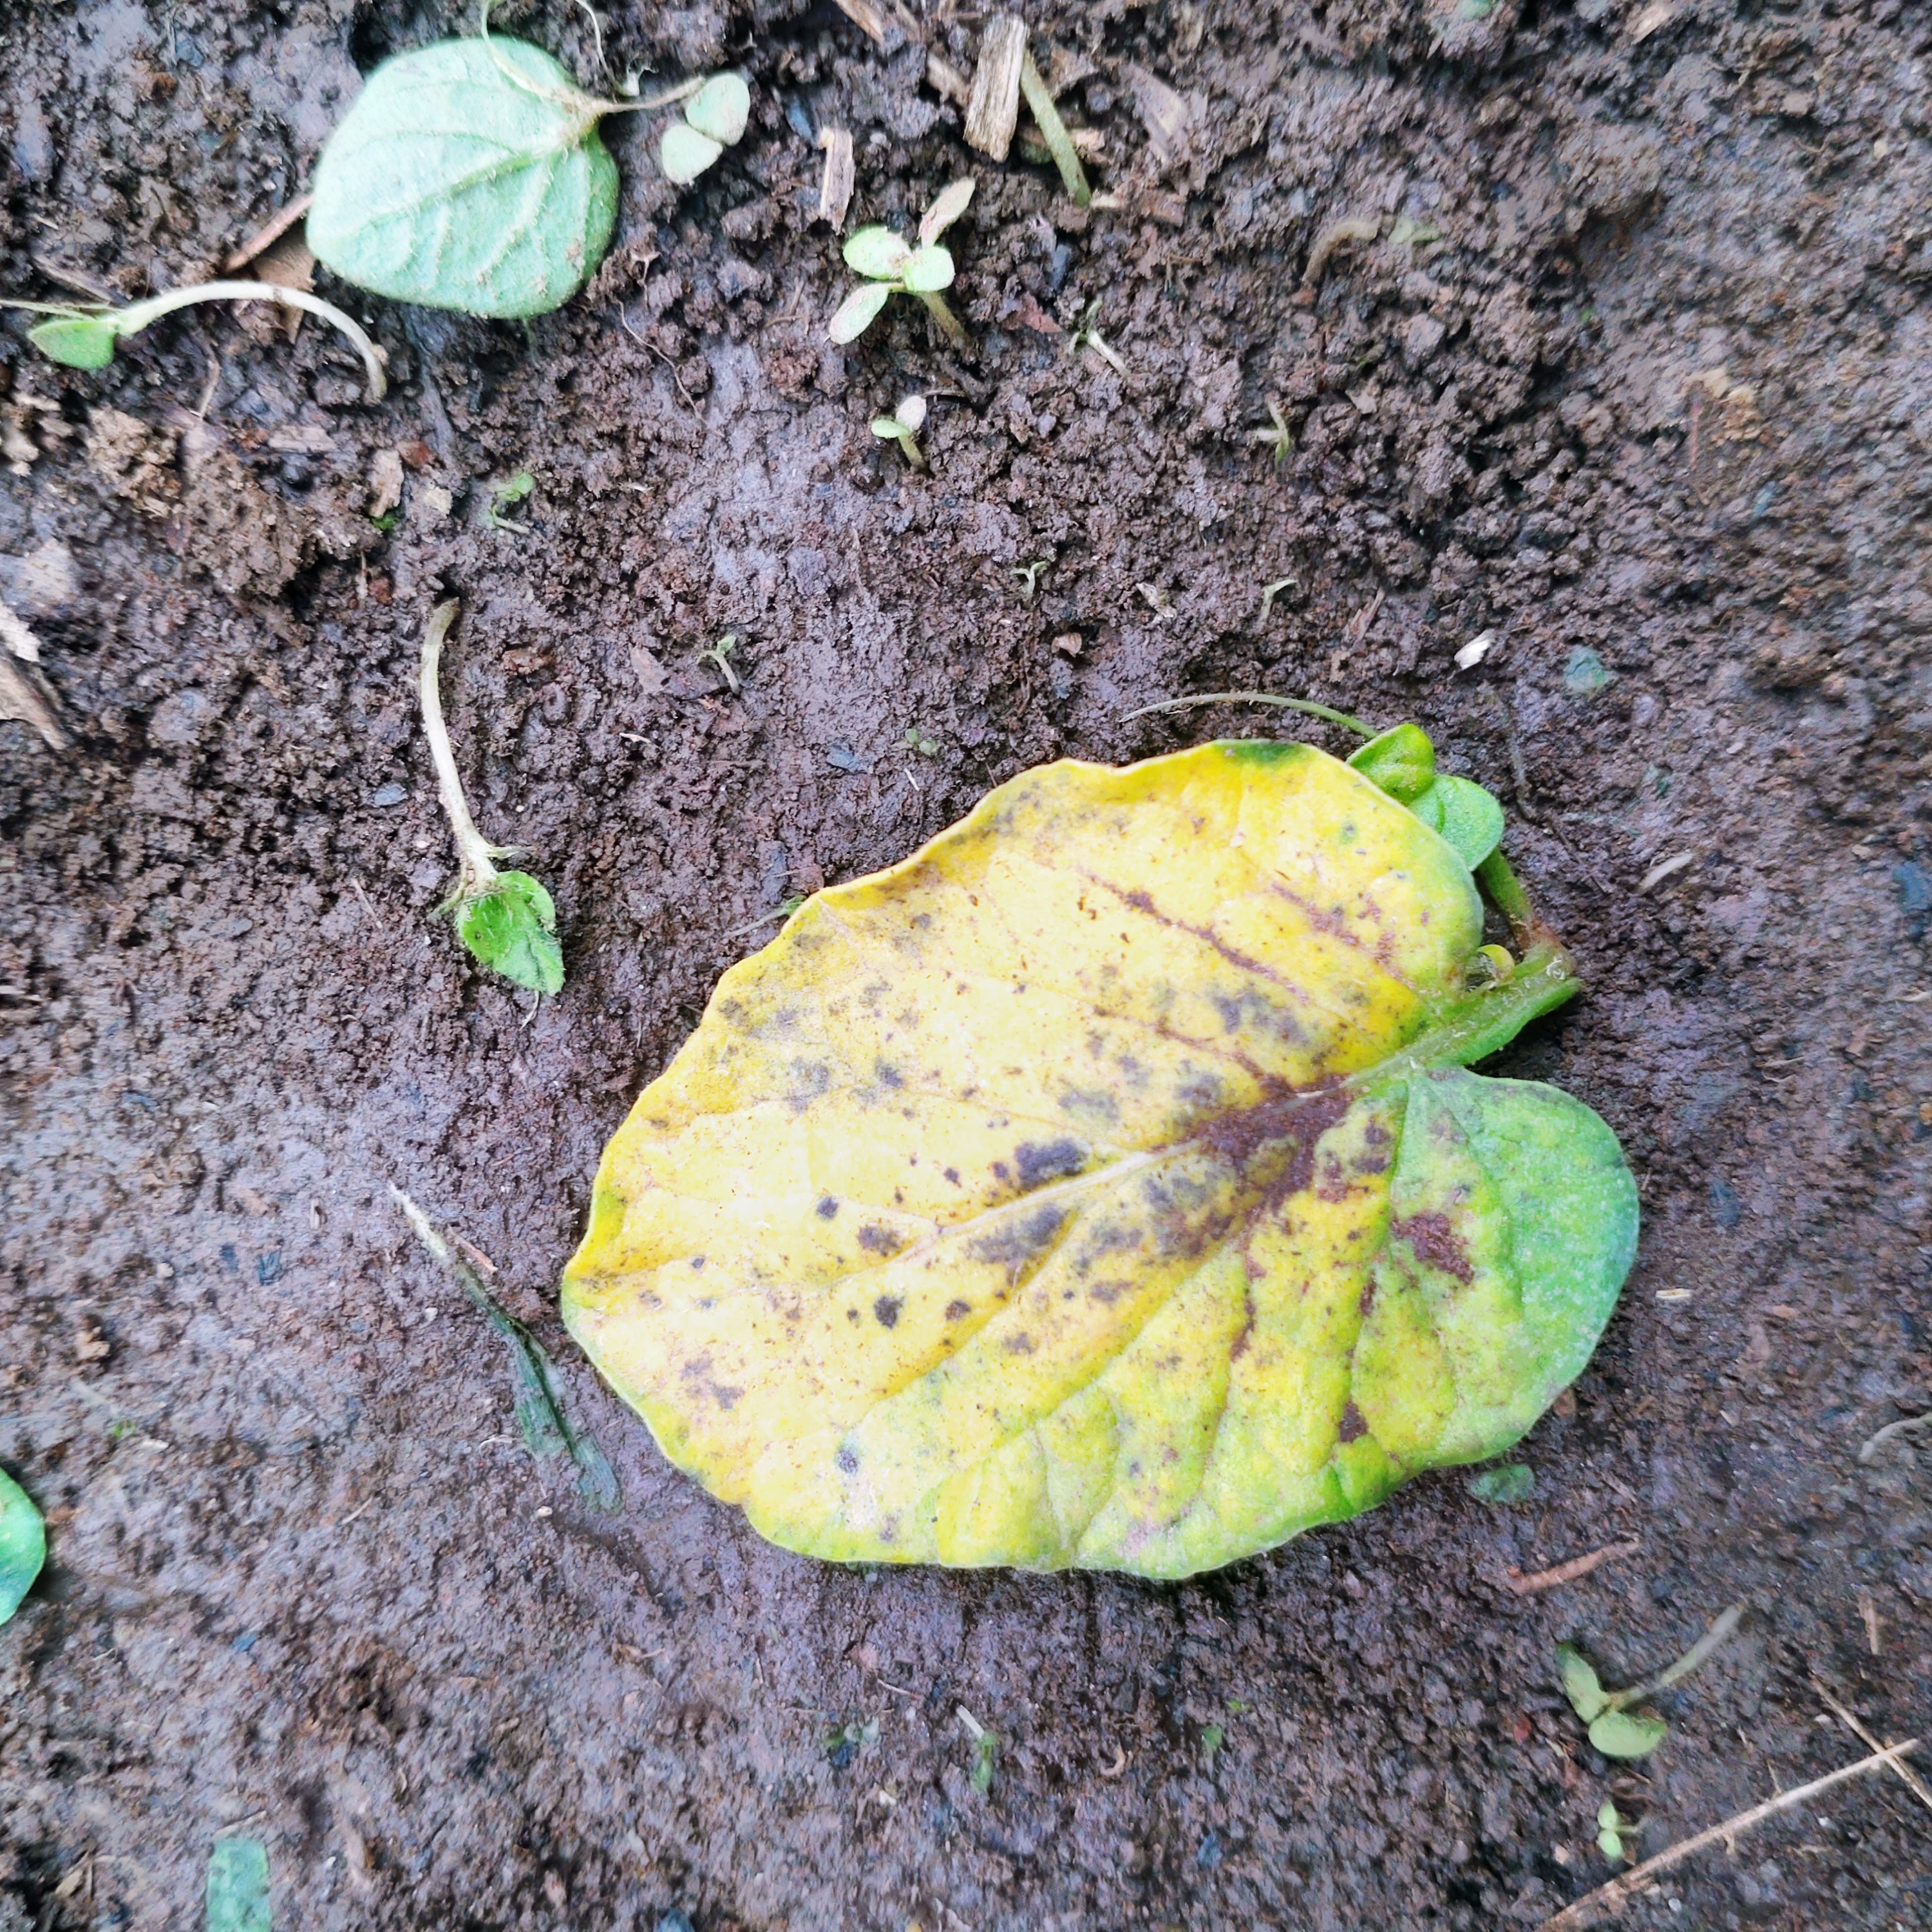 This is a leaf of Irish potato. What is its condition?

late blight
